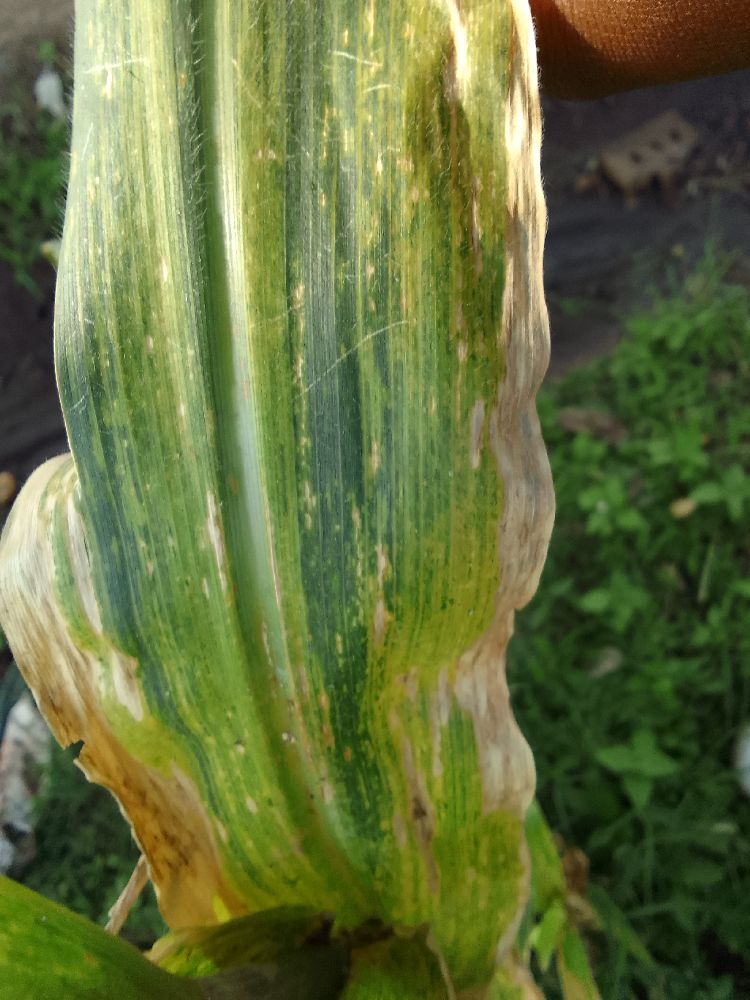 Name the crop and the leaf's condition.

maize, maize lethal necrosis
